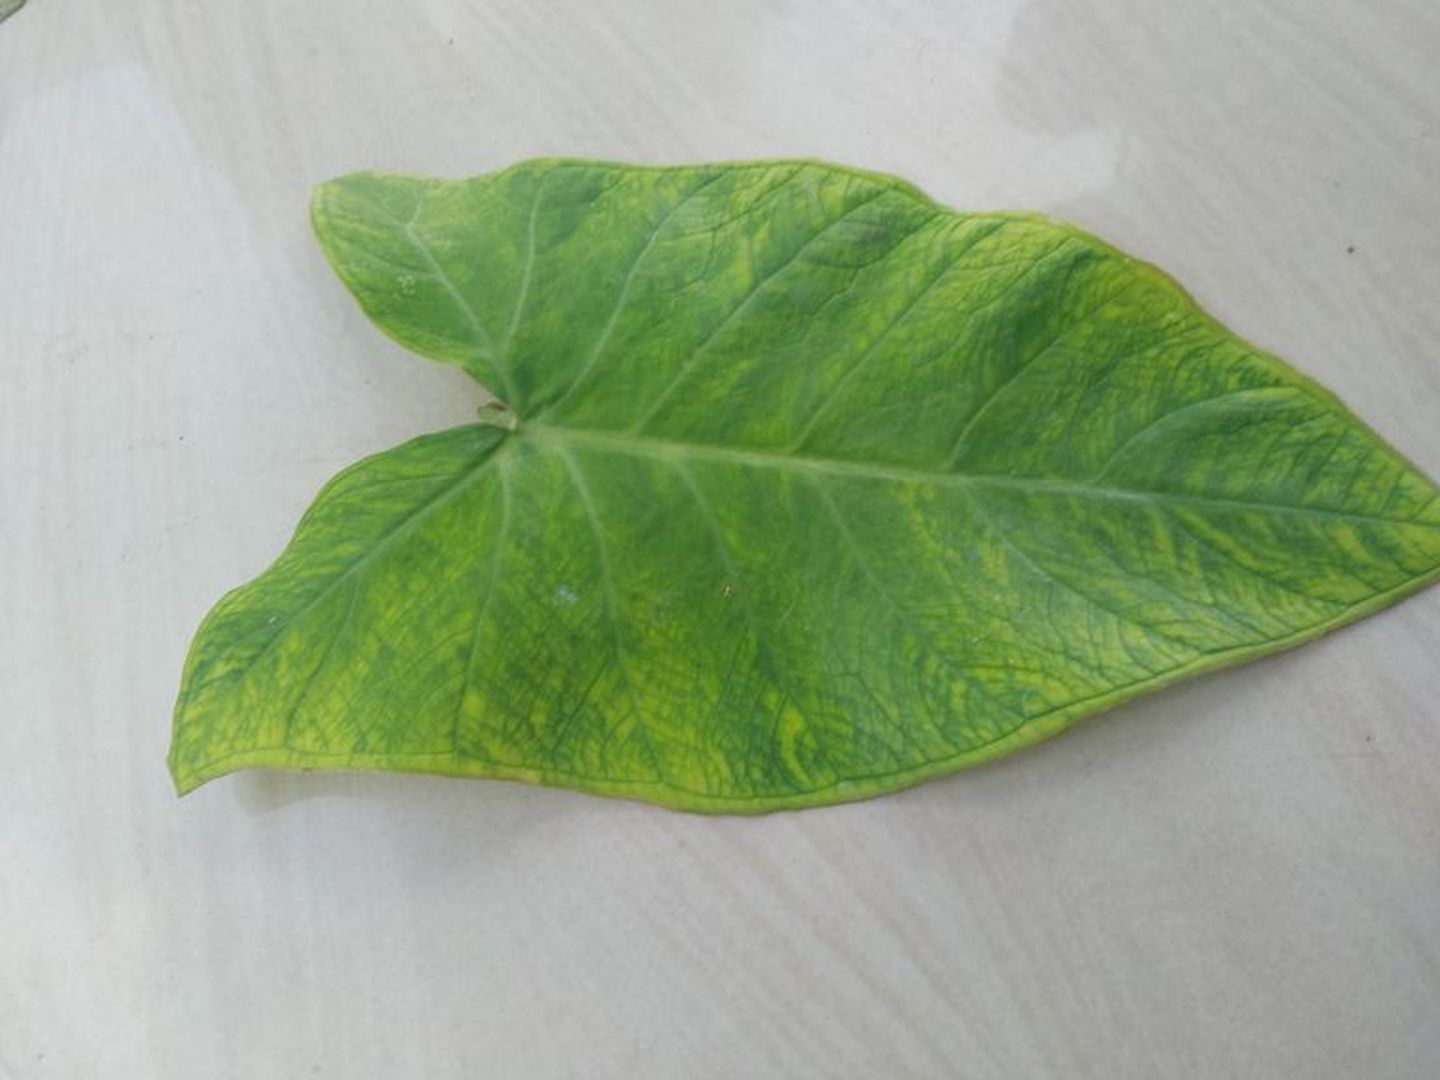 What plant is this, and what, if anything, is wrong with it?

taro, mosaic
